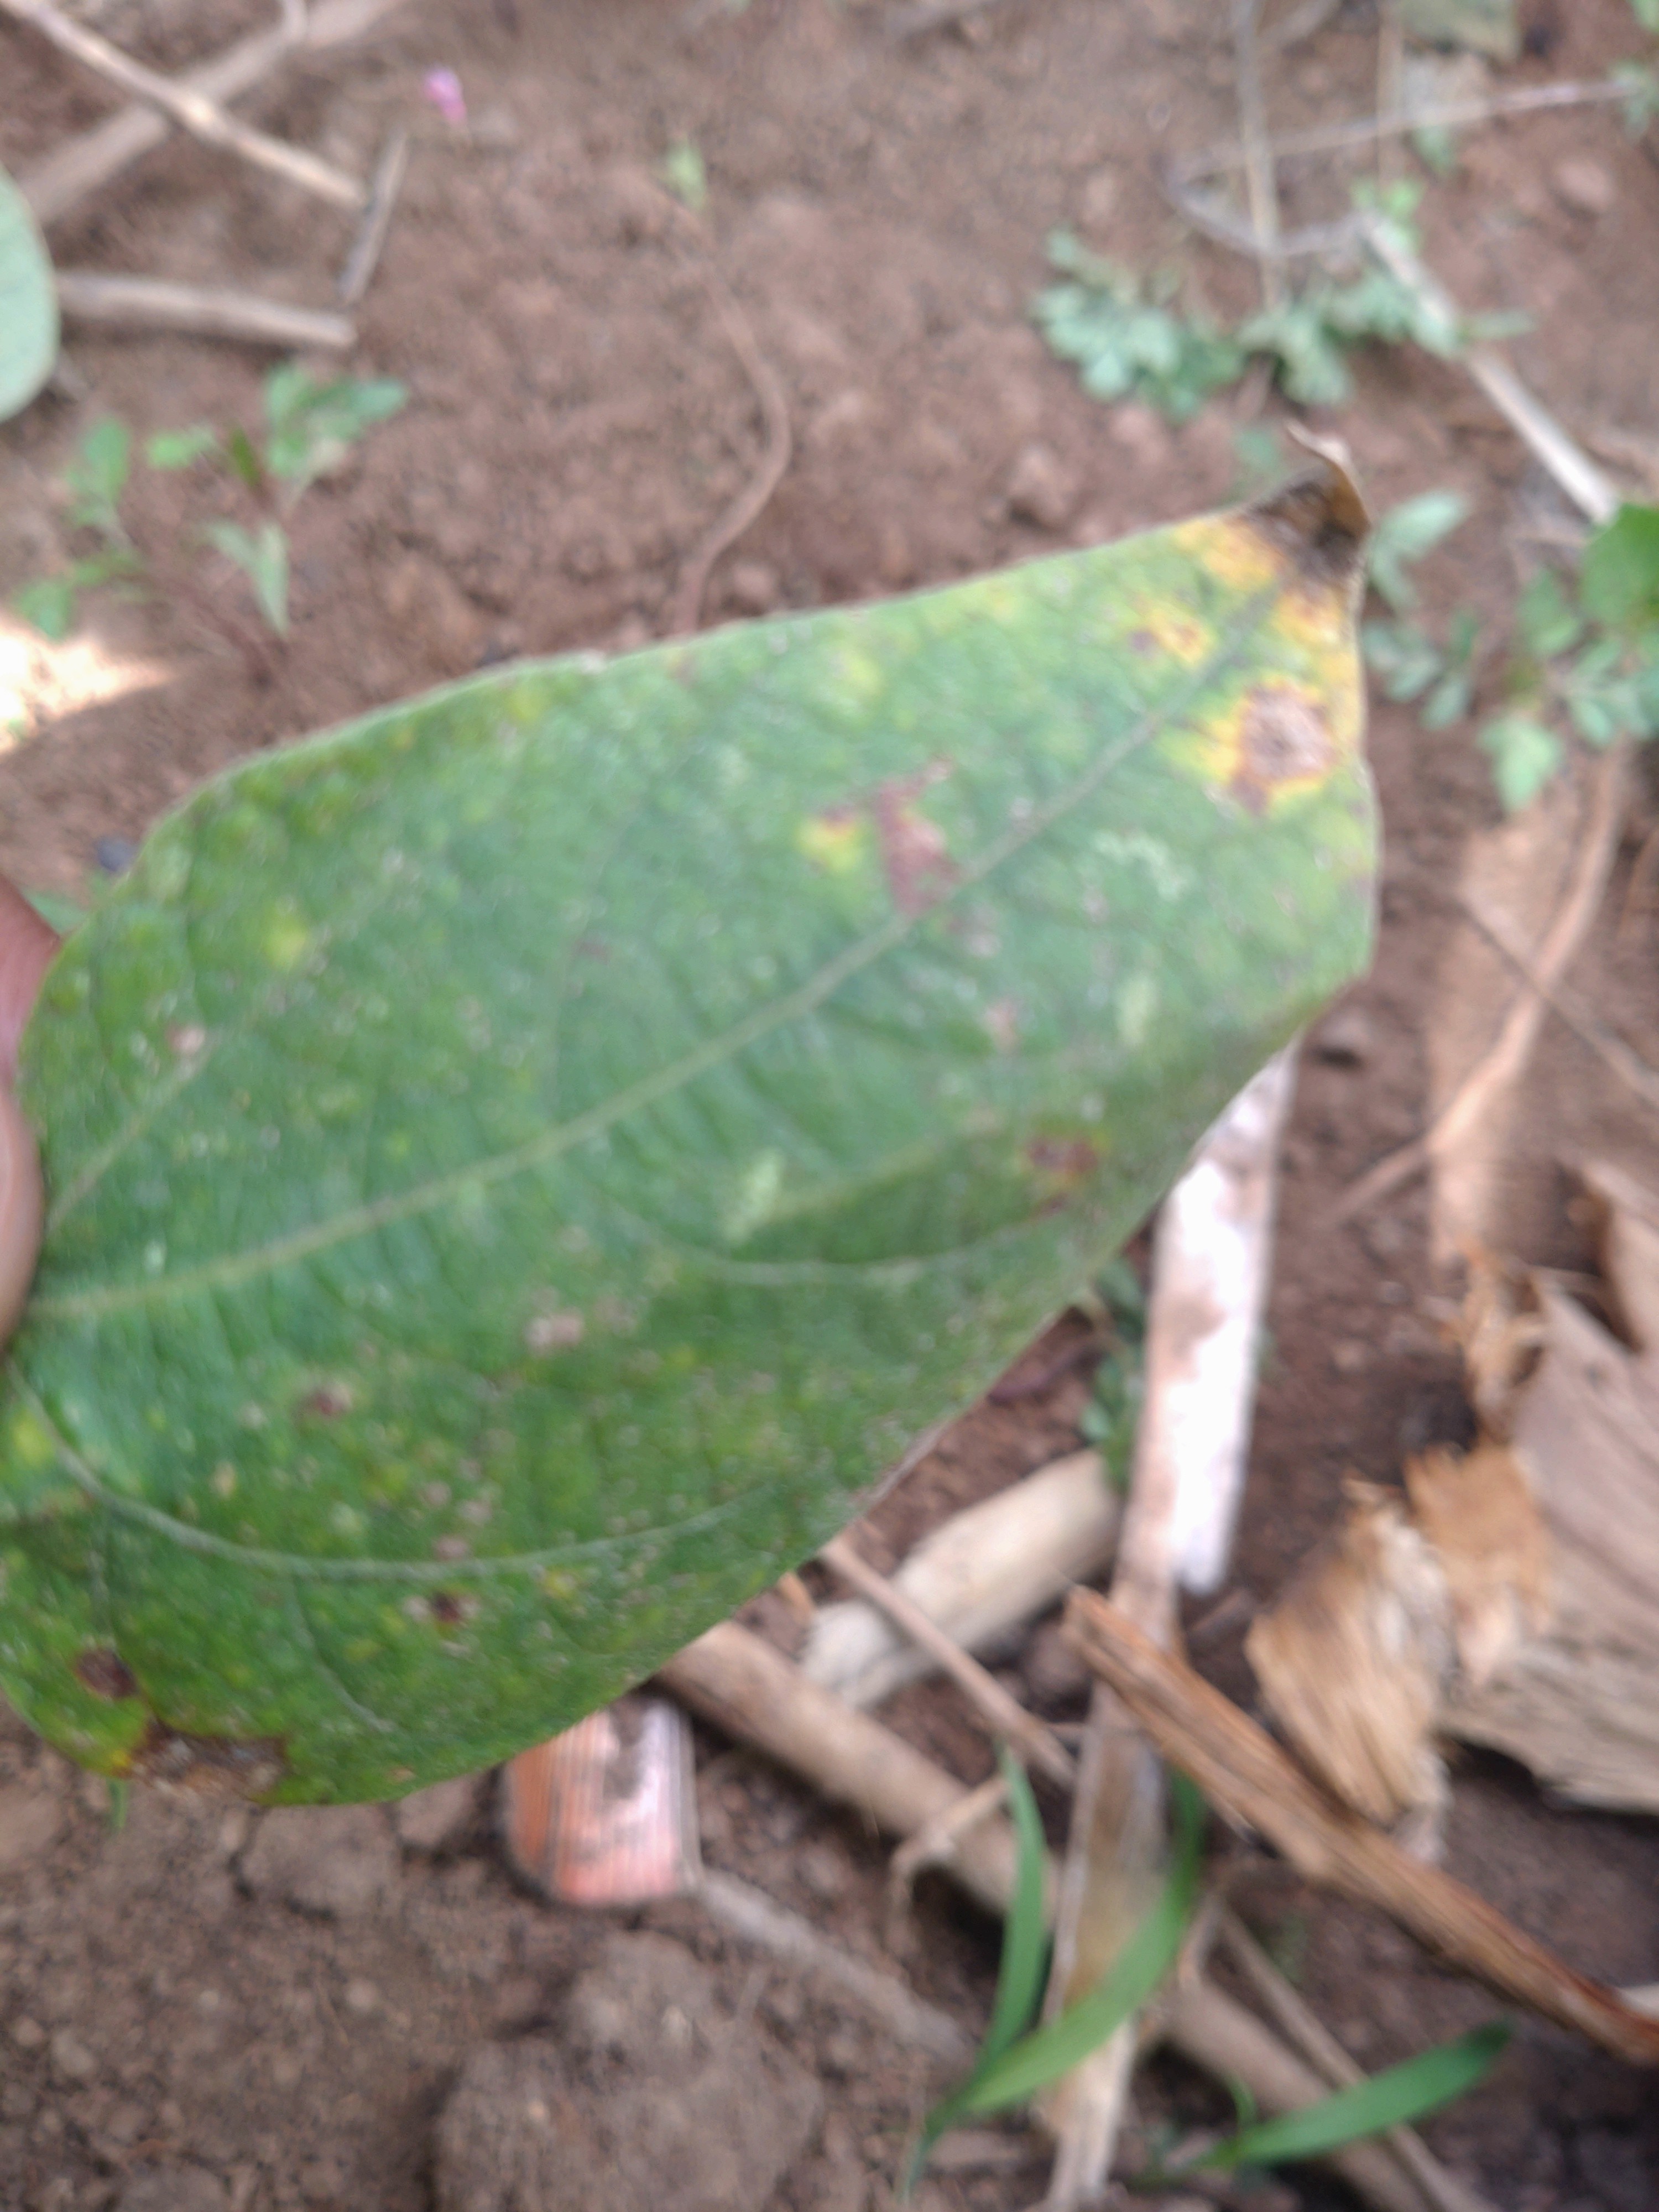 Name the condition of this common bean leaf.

rust
